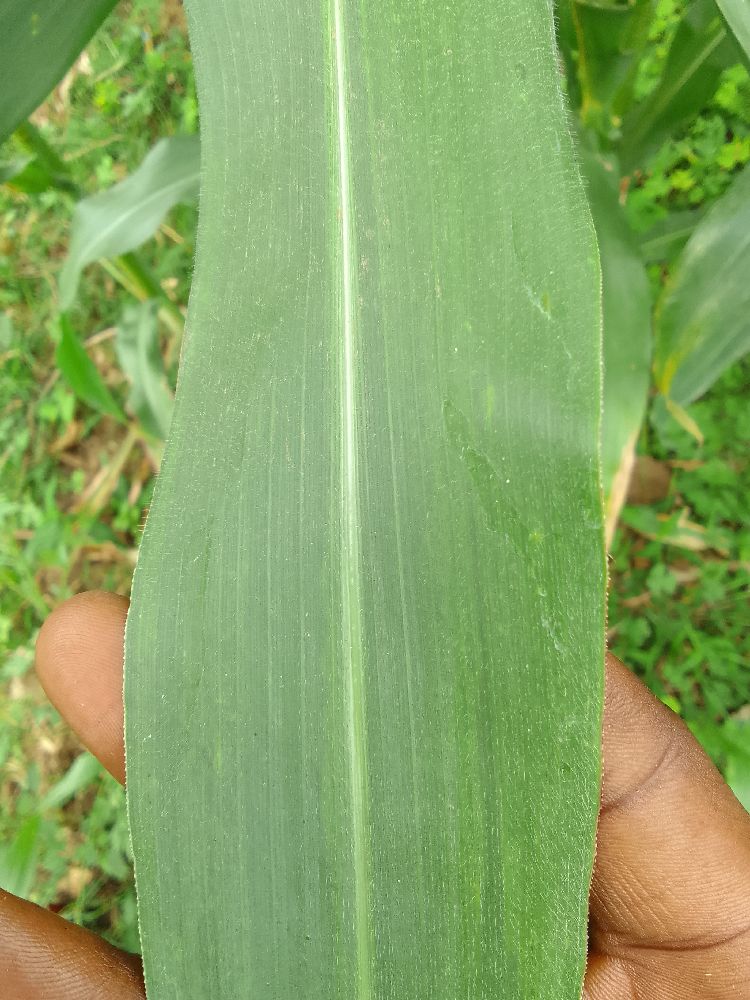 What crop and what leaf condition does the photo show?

maize, healthy
